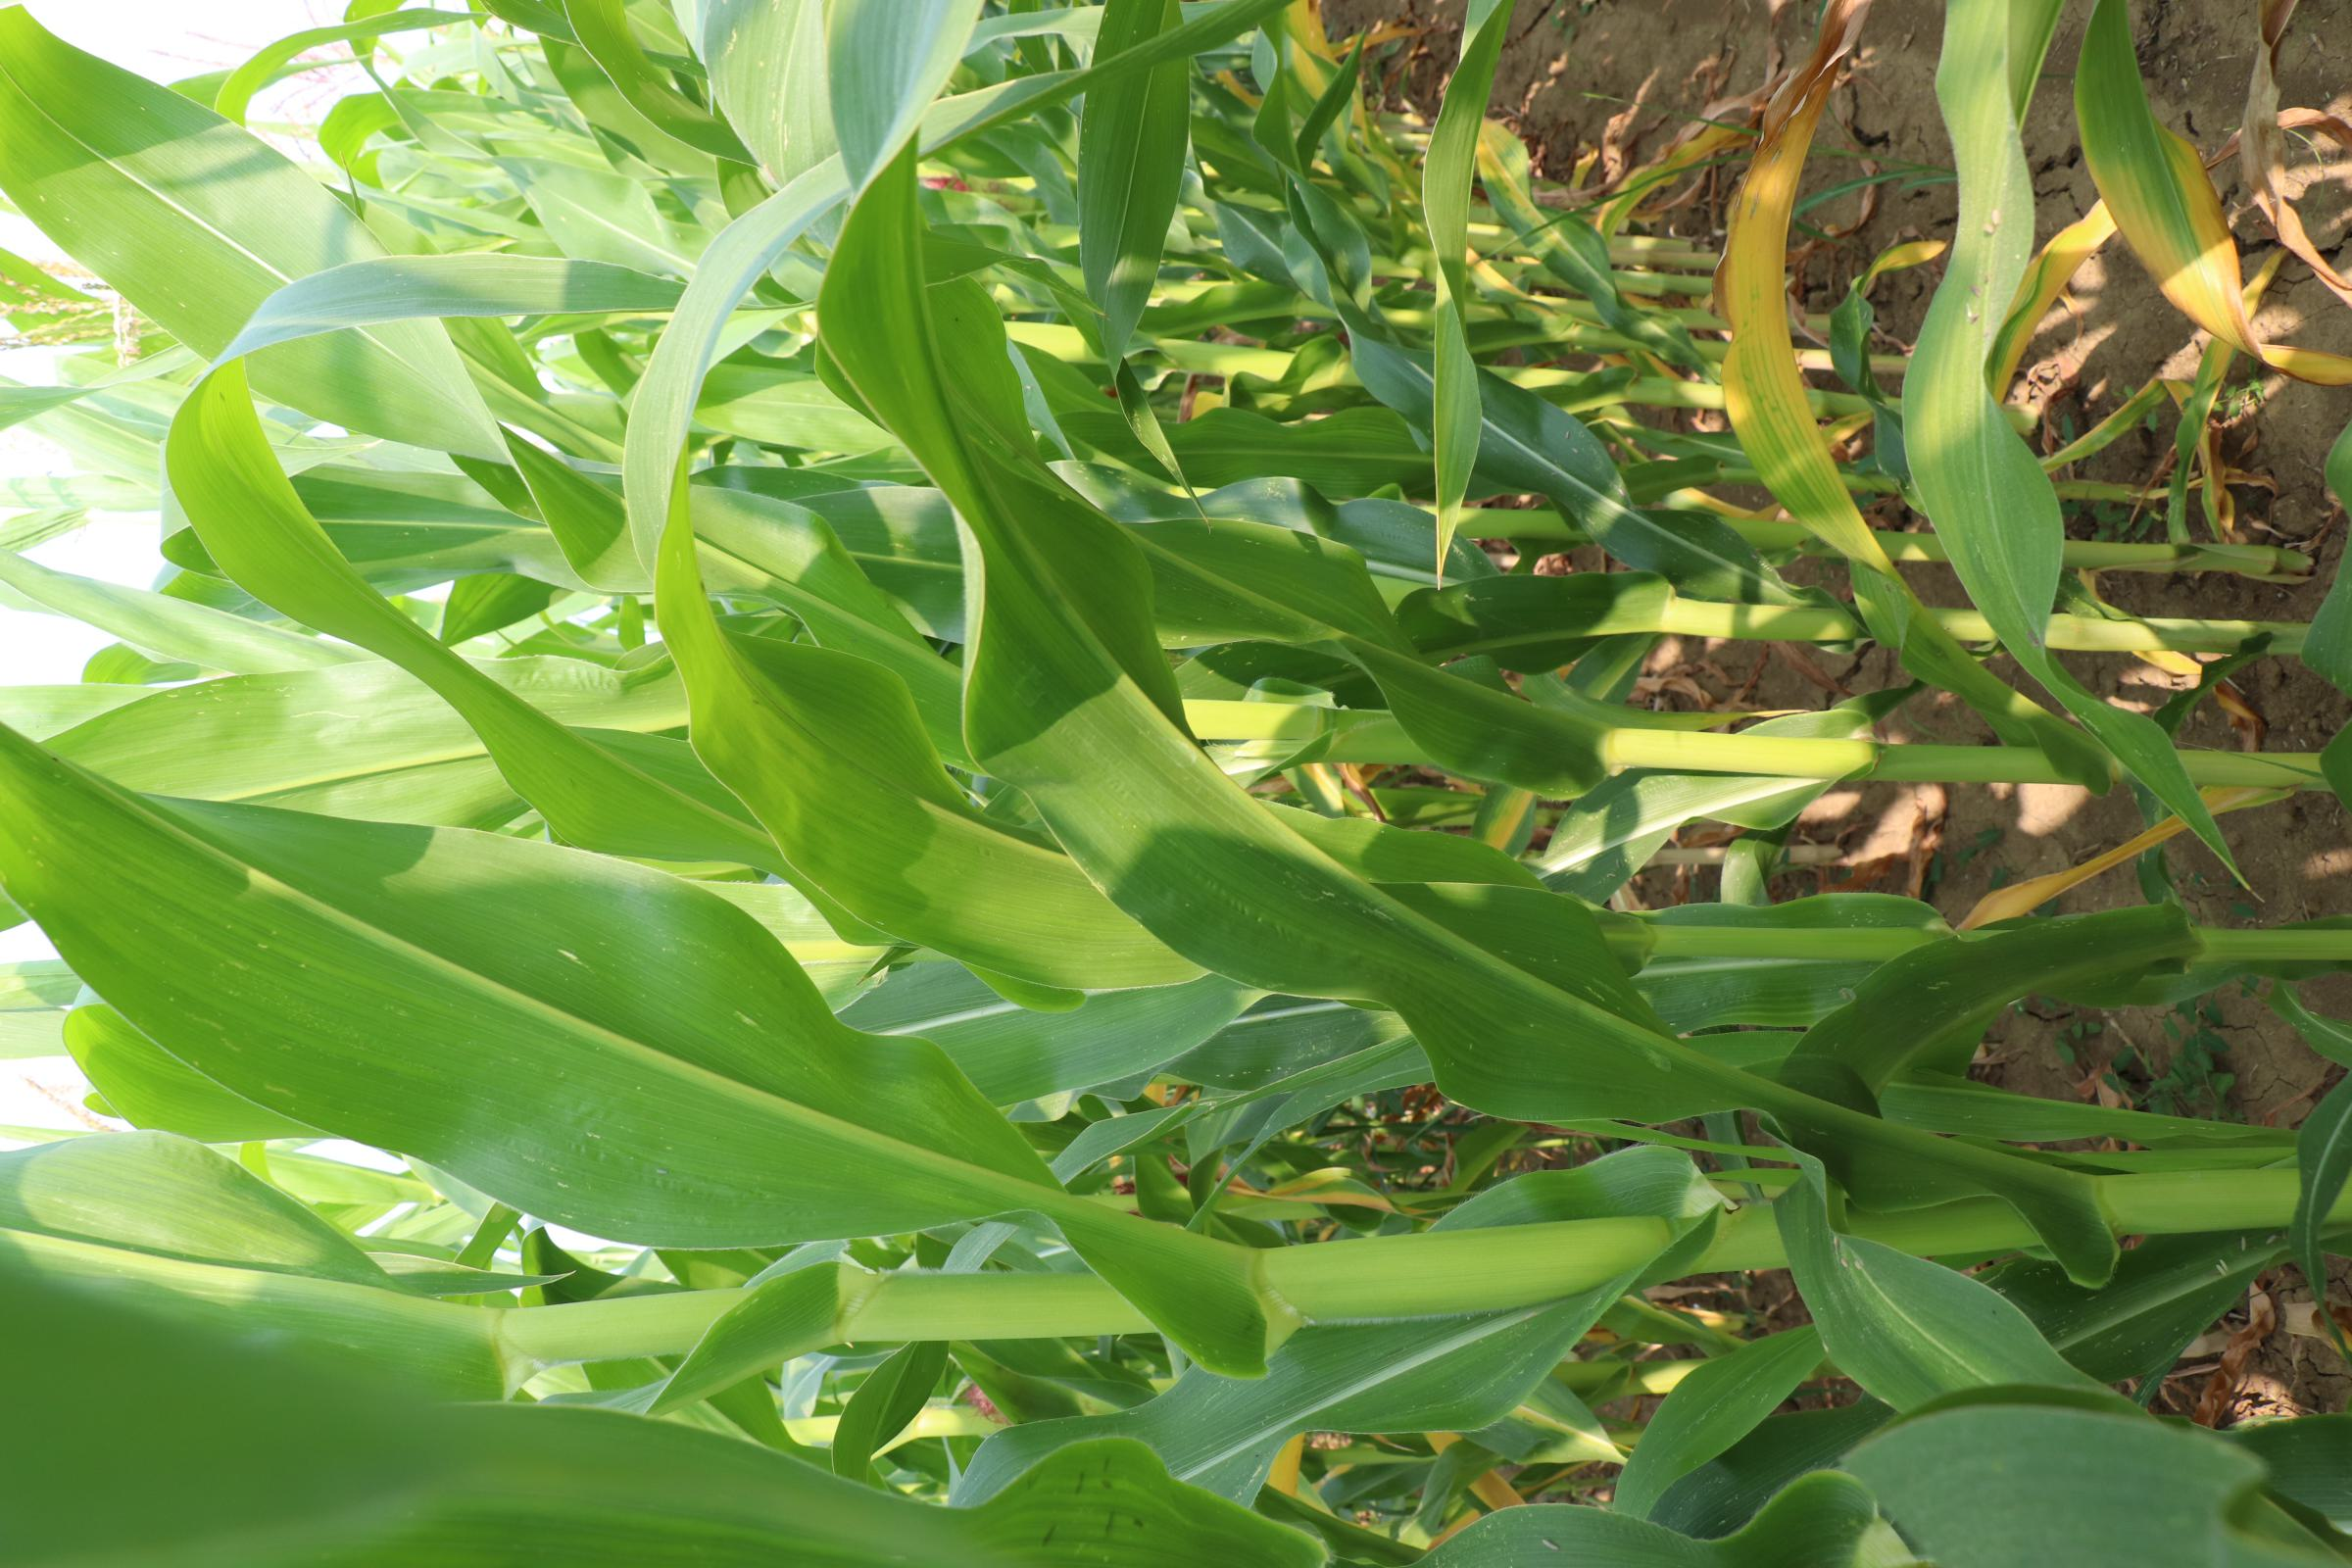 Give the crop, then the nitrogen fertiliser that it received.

maize, no added nitrogen
